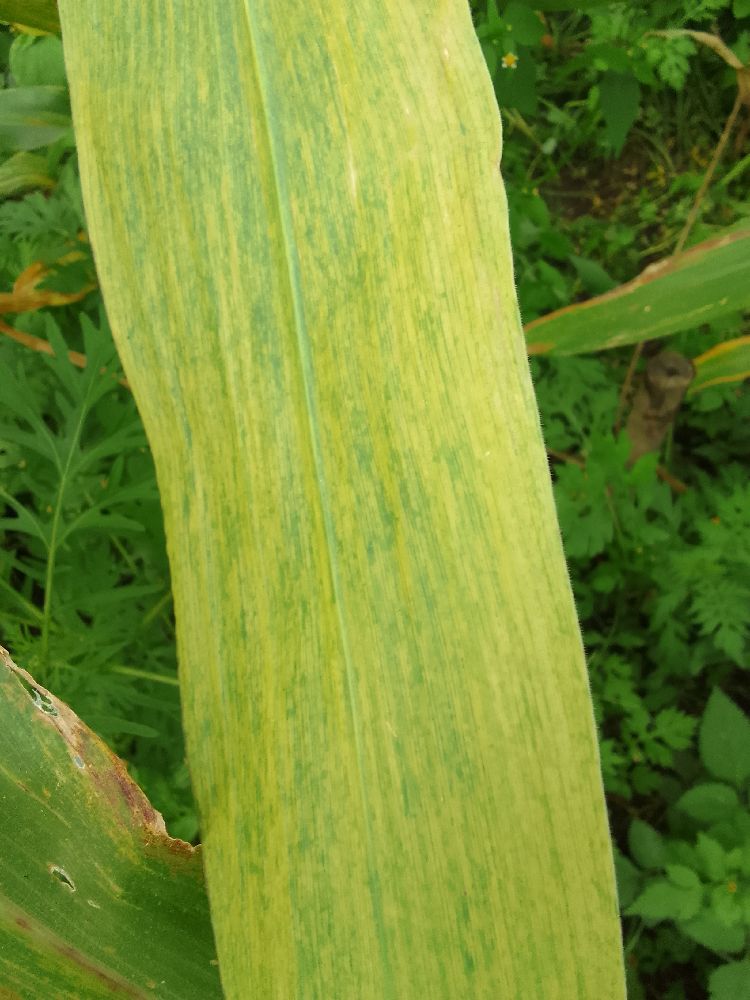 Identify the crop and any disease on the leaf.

maize, maize lethal necrosis
